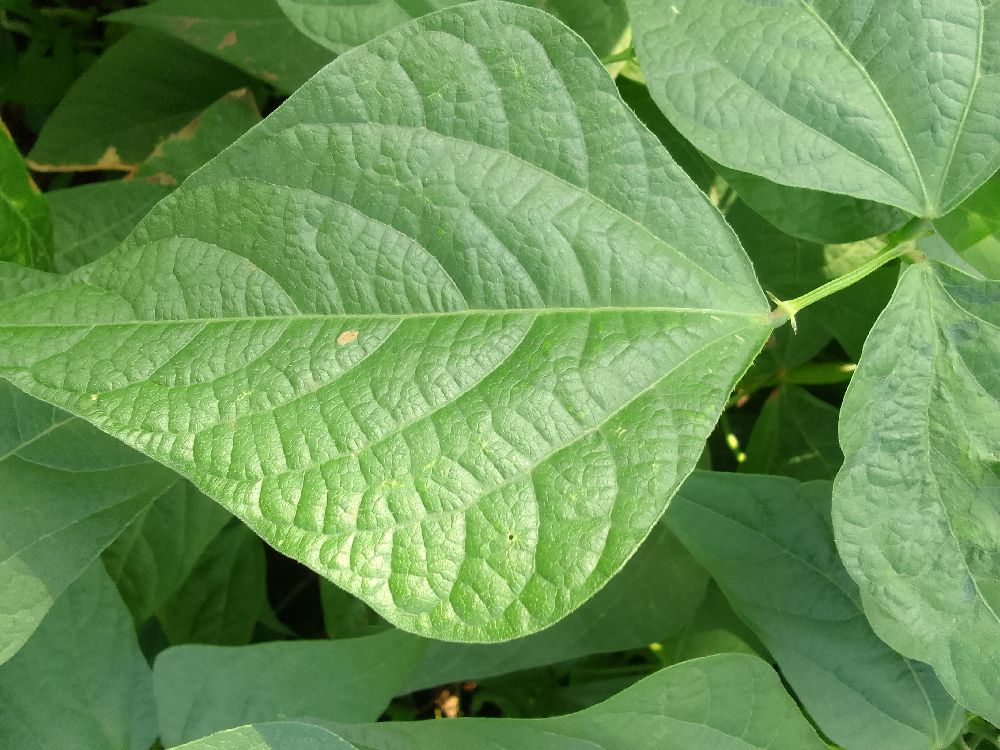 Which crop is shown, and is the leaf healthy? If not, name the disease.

common bean, healthy
